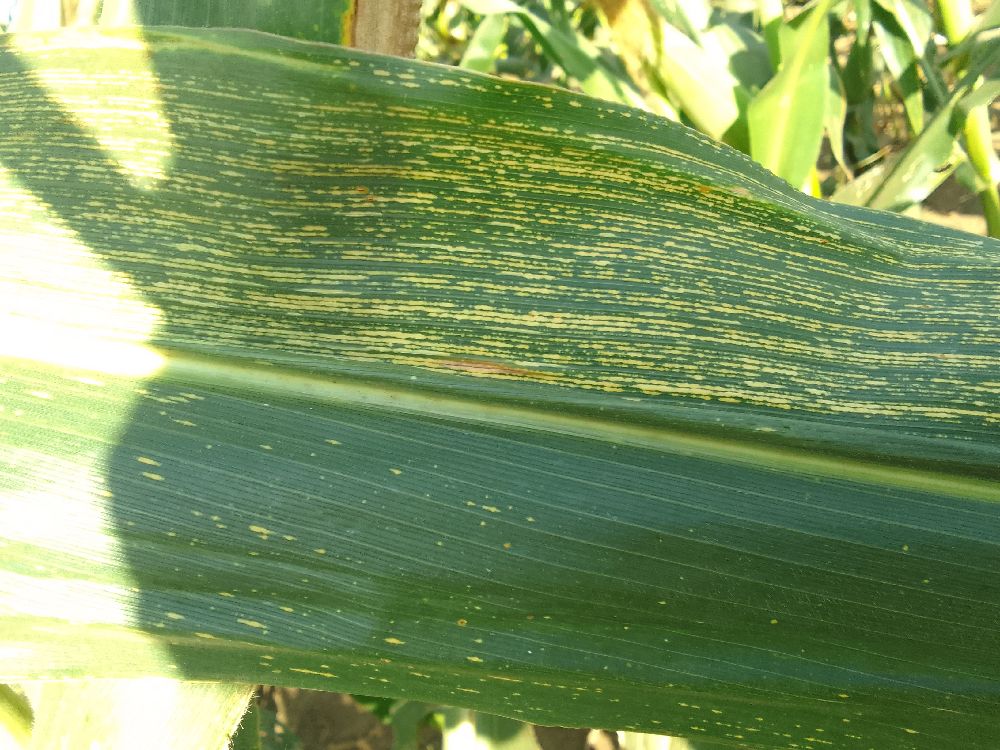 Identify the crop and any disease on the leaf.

maize, maize streak virus
